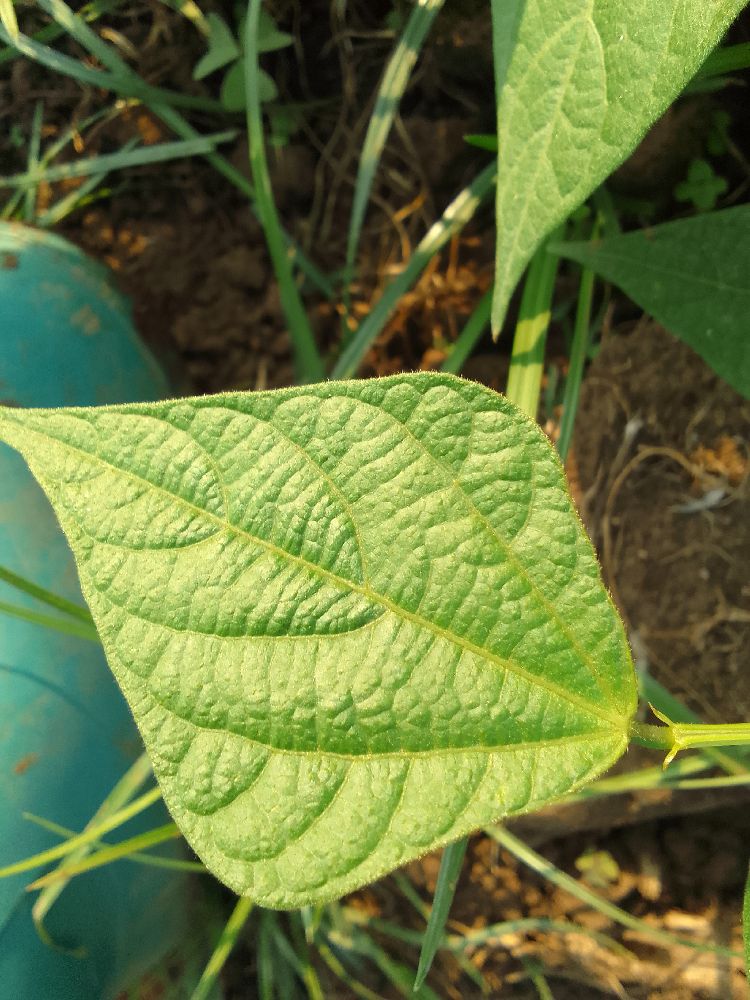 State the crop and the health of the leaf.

common bean, healthy
